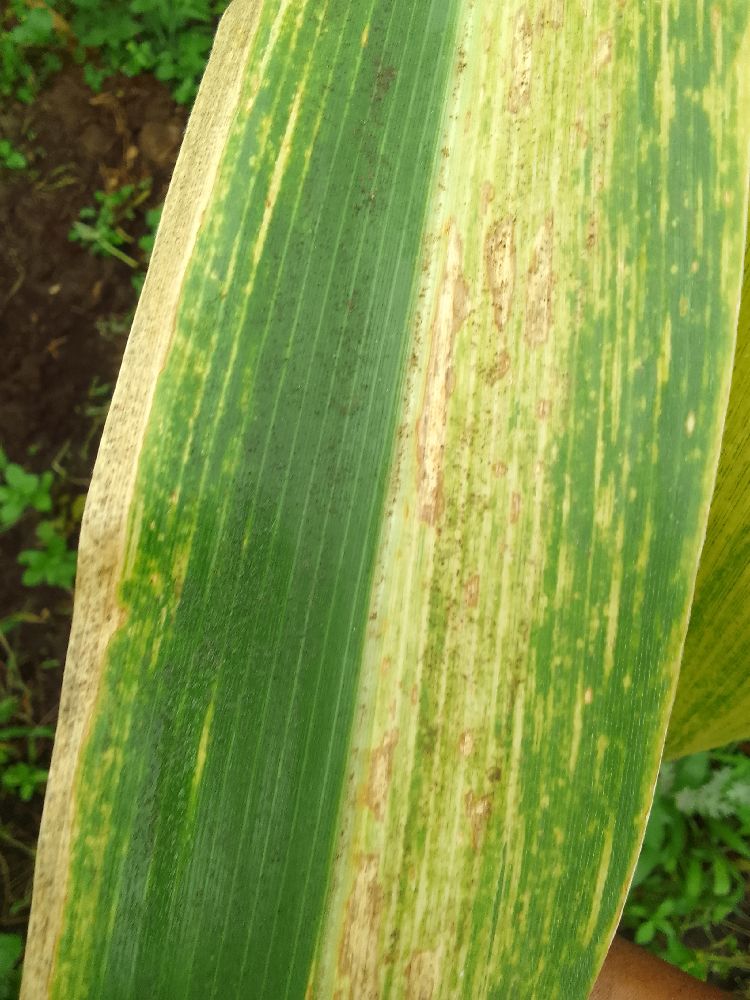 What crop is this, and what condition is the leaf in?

maize, maize lethal necrosis
